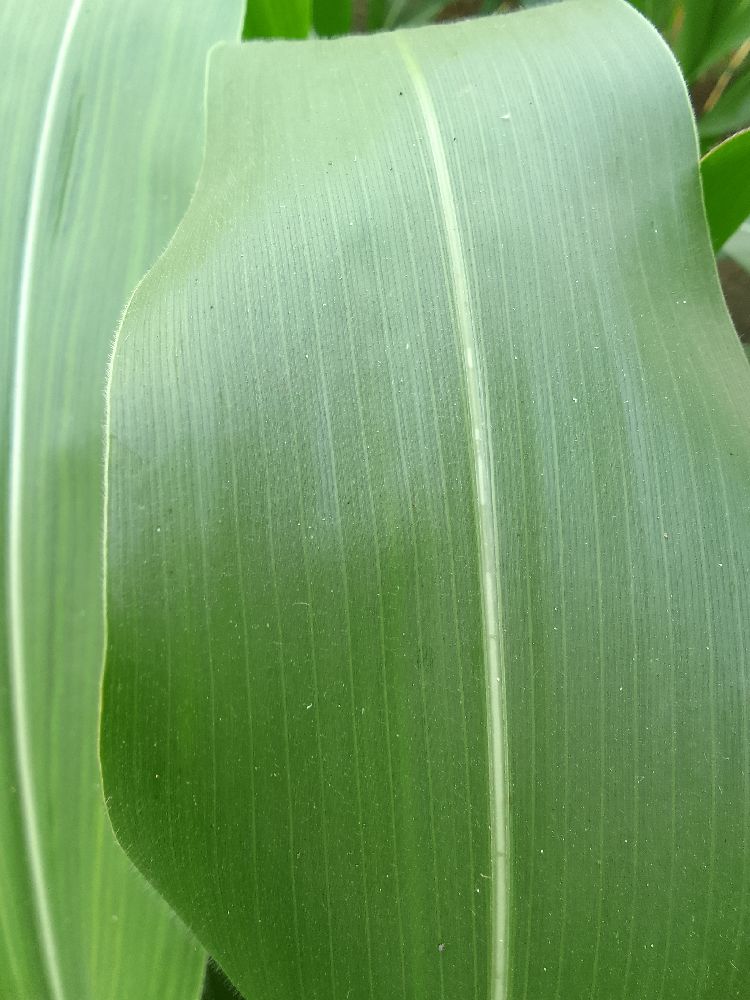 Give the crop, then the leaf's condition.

maize, healthy
